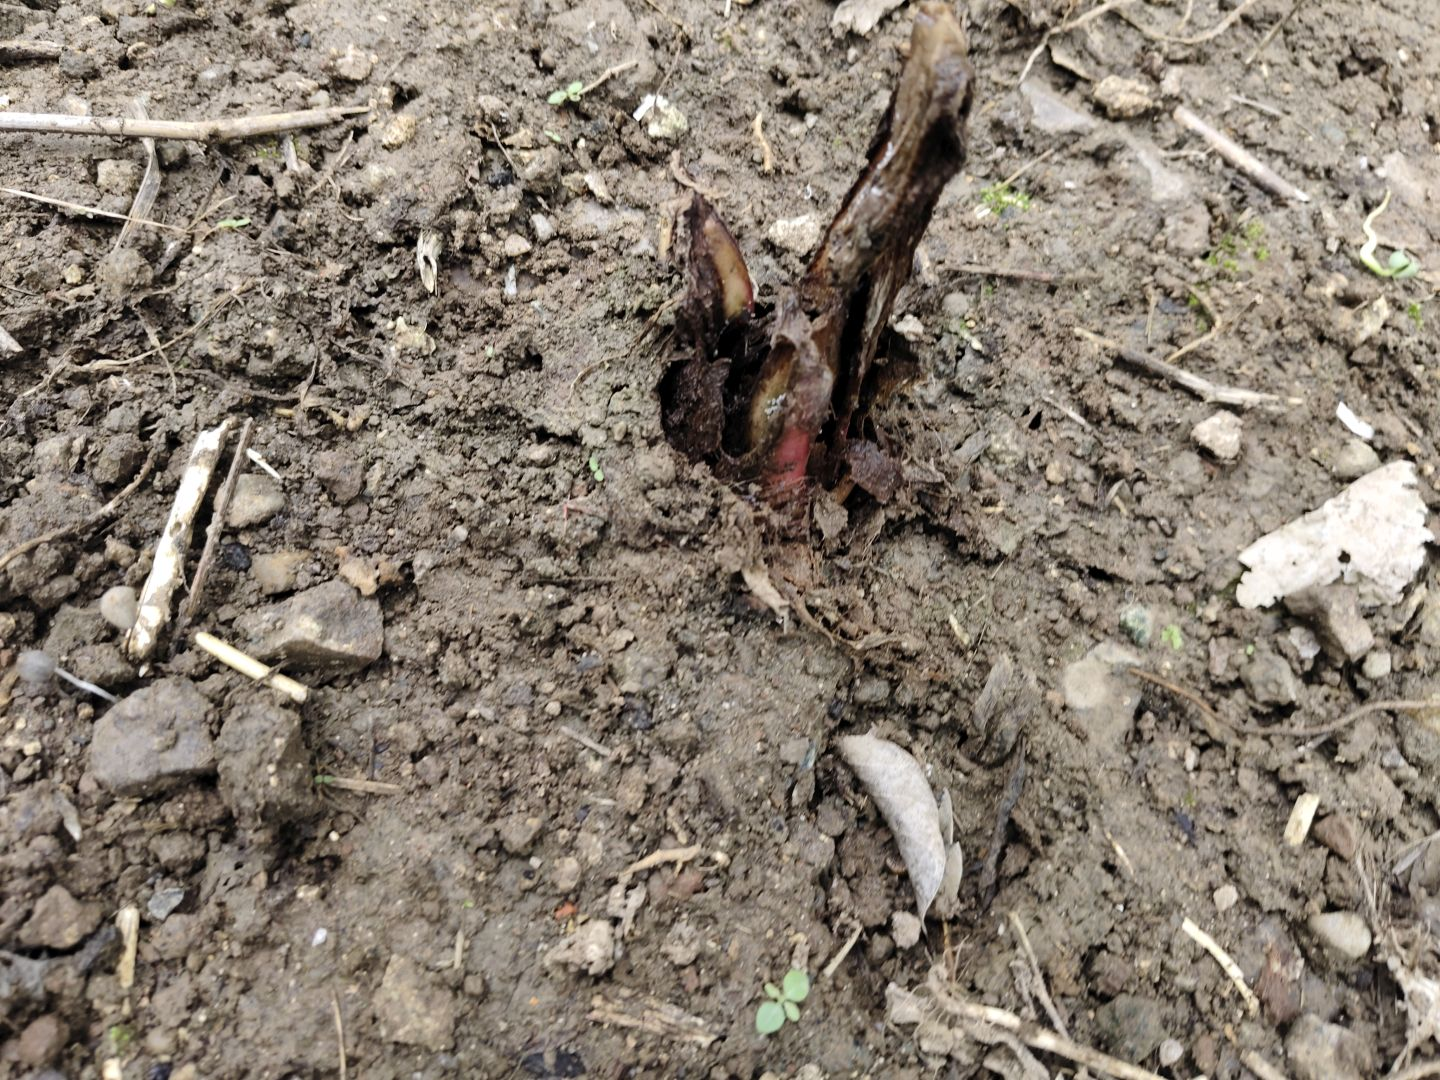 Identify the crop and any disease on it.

taro, root rot
